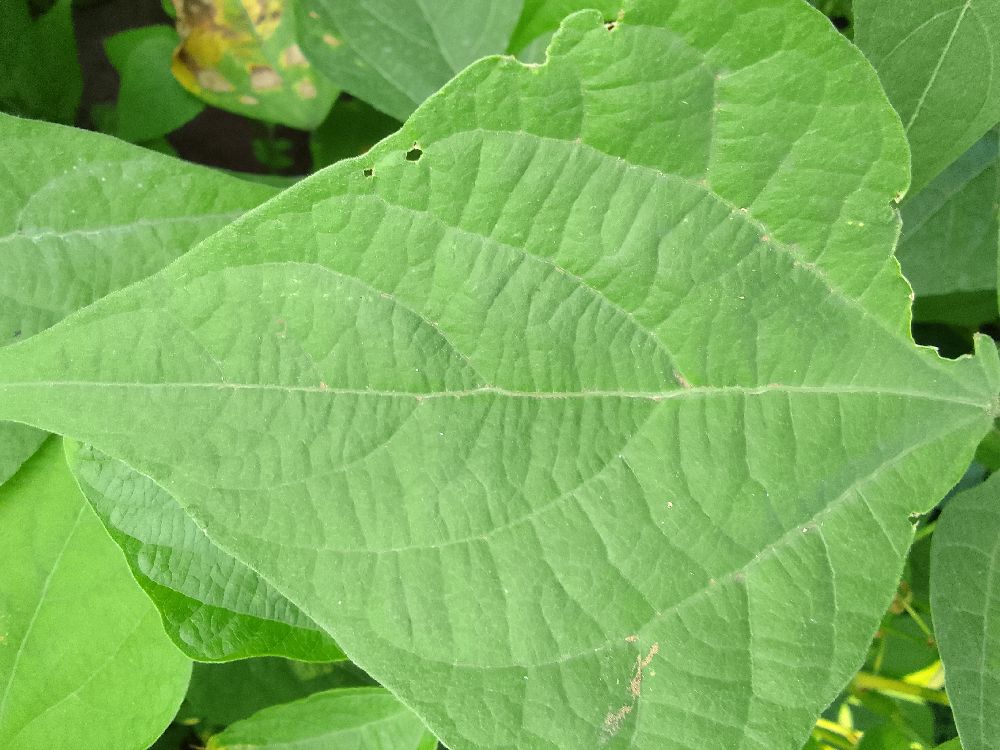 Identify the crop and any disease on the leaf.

common bean, healthy
